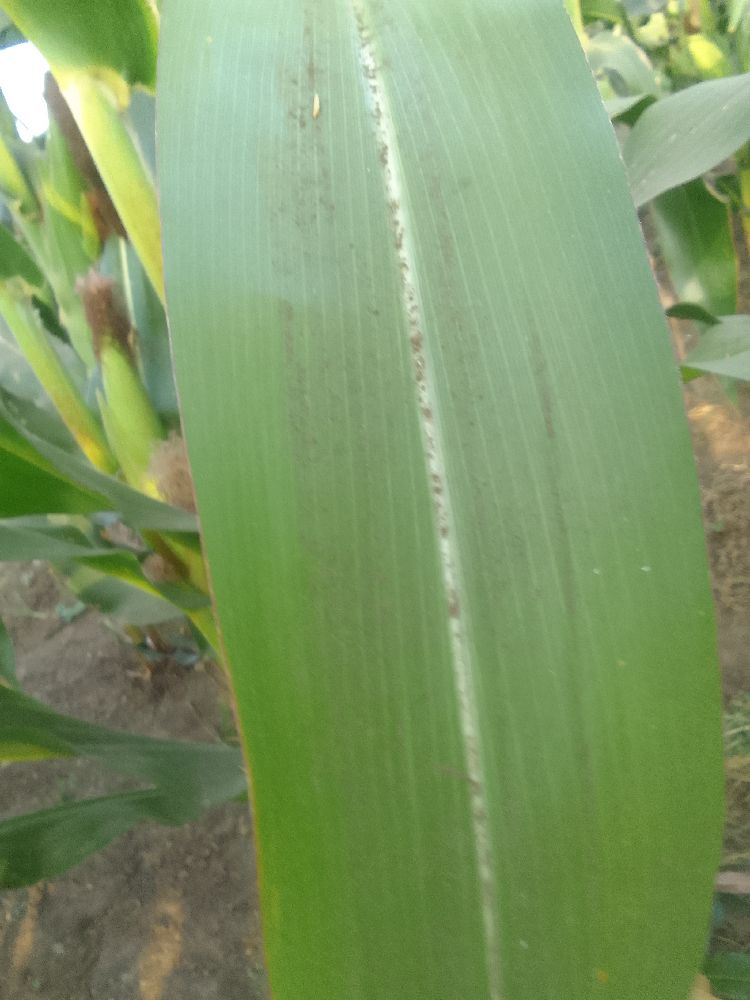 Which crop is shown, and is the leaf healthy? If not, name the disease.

maize, healthy
